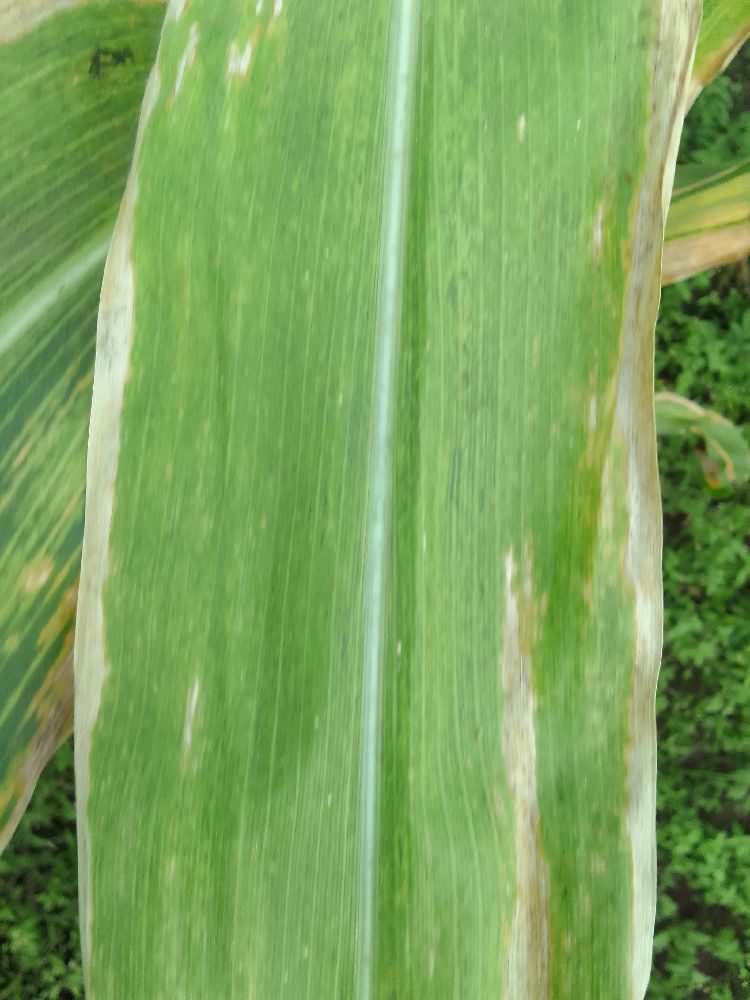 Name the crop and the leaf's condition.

maize, maize lethal necrosis
